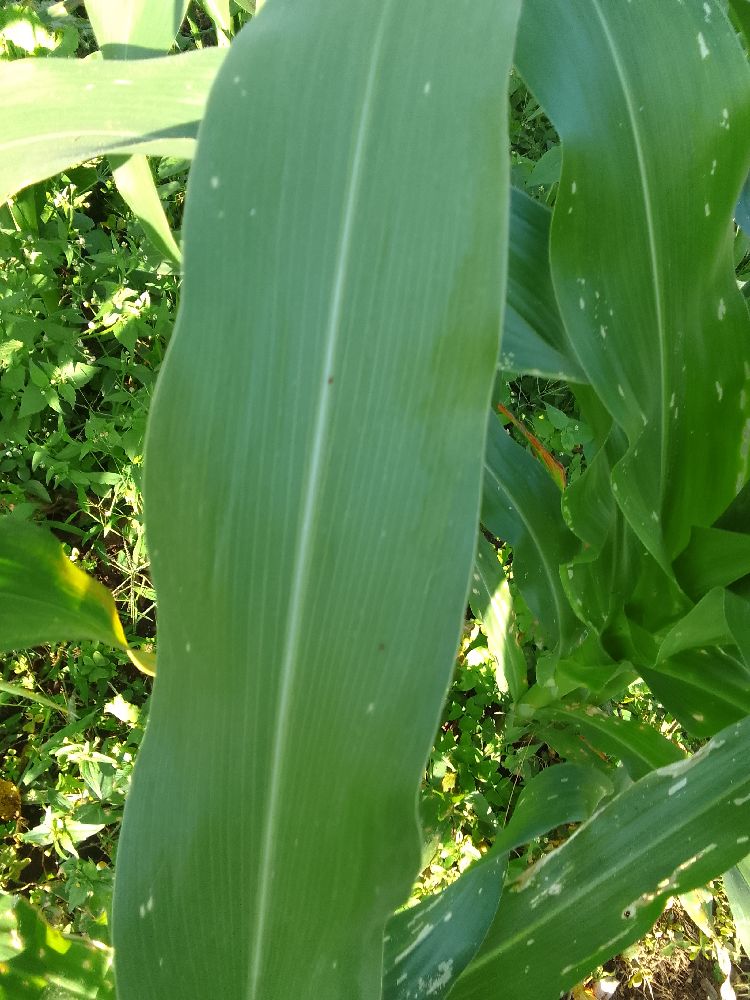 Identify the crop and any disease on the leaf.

maize, healthy
